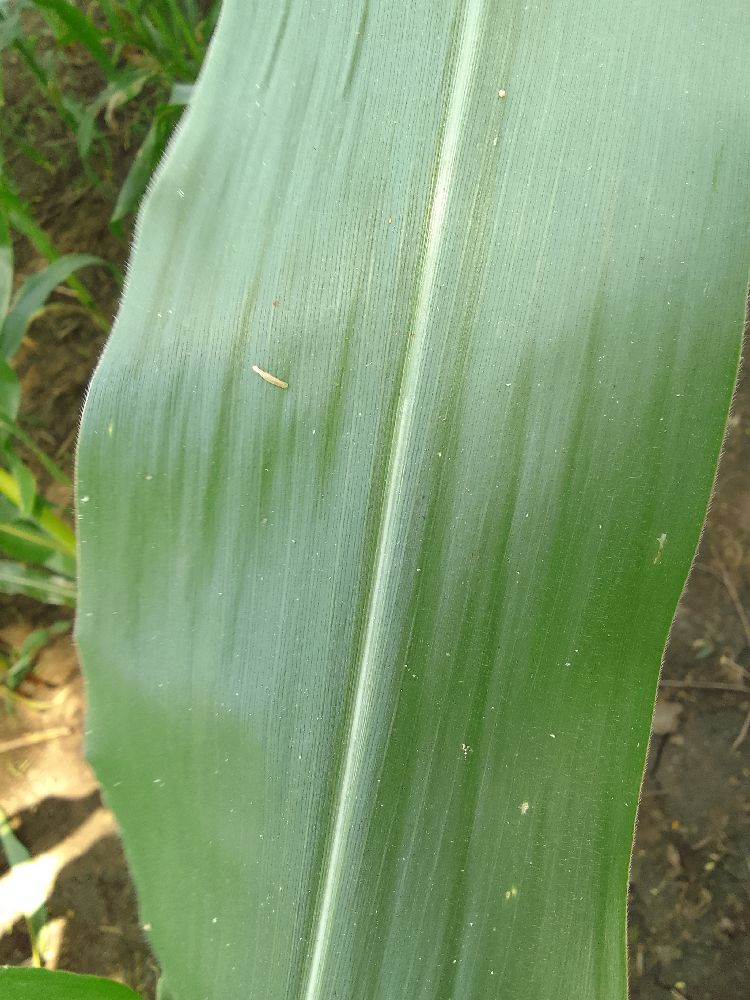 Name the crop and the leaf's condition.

maize, healthy
